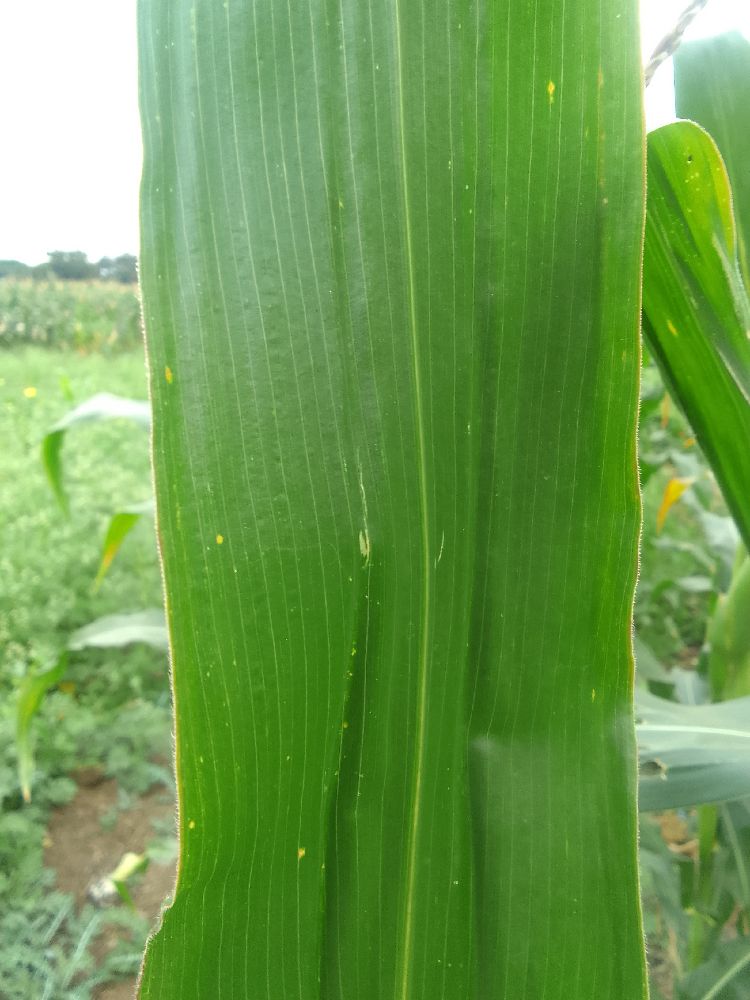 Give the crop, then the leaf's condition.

maize, healthy
